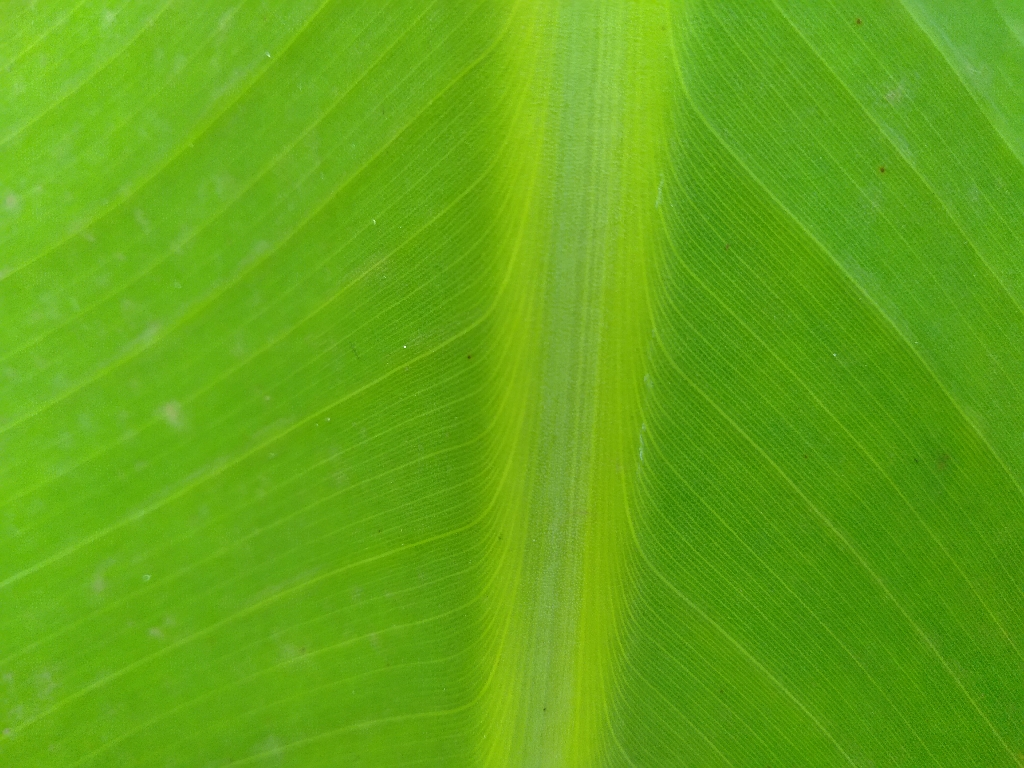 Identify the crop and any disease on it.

banana, healthy
